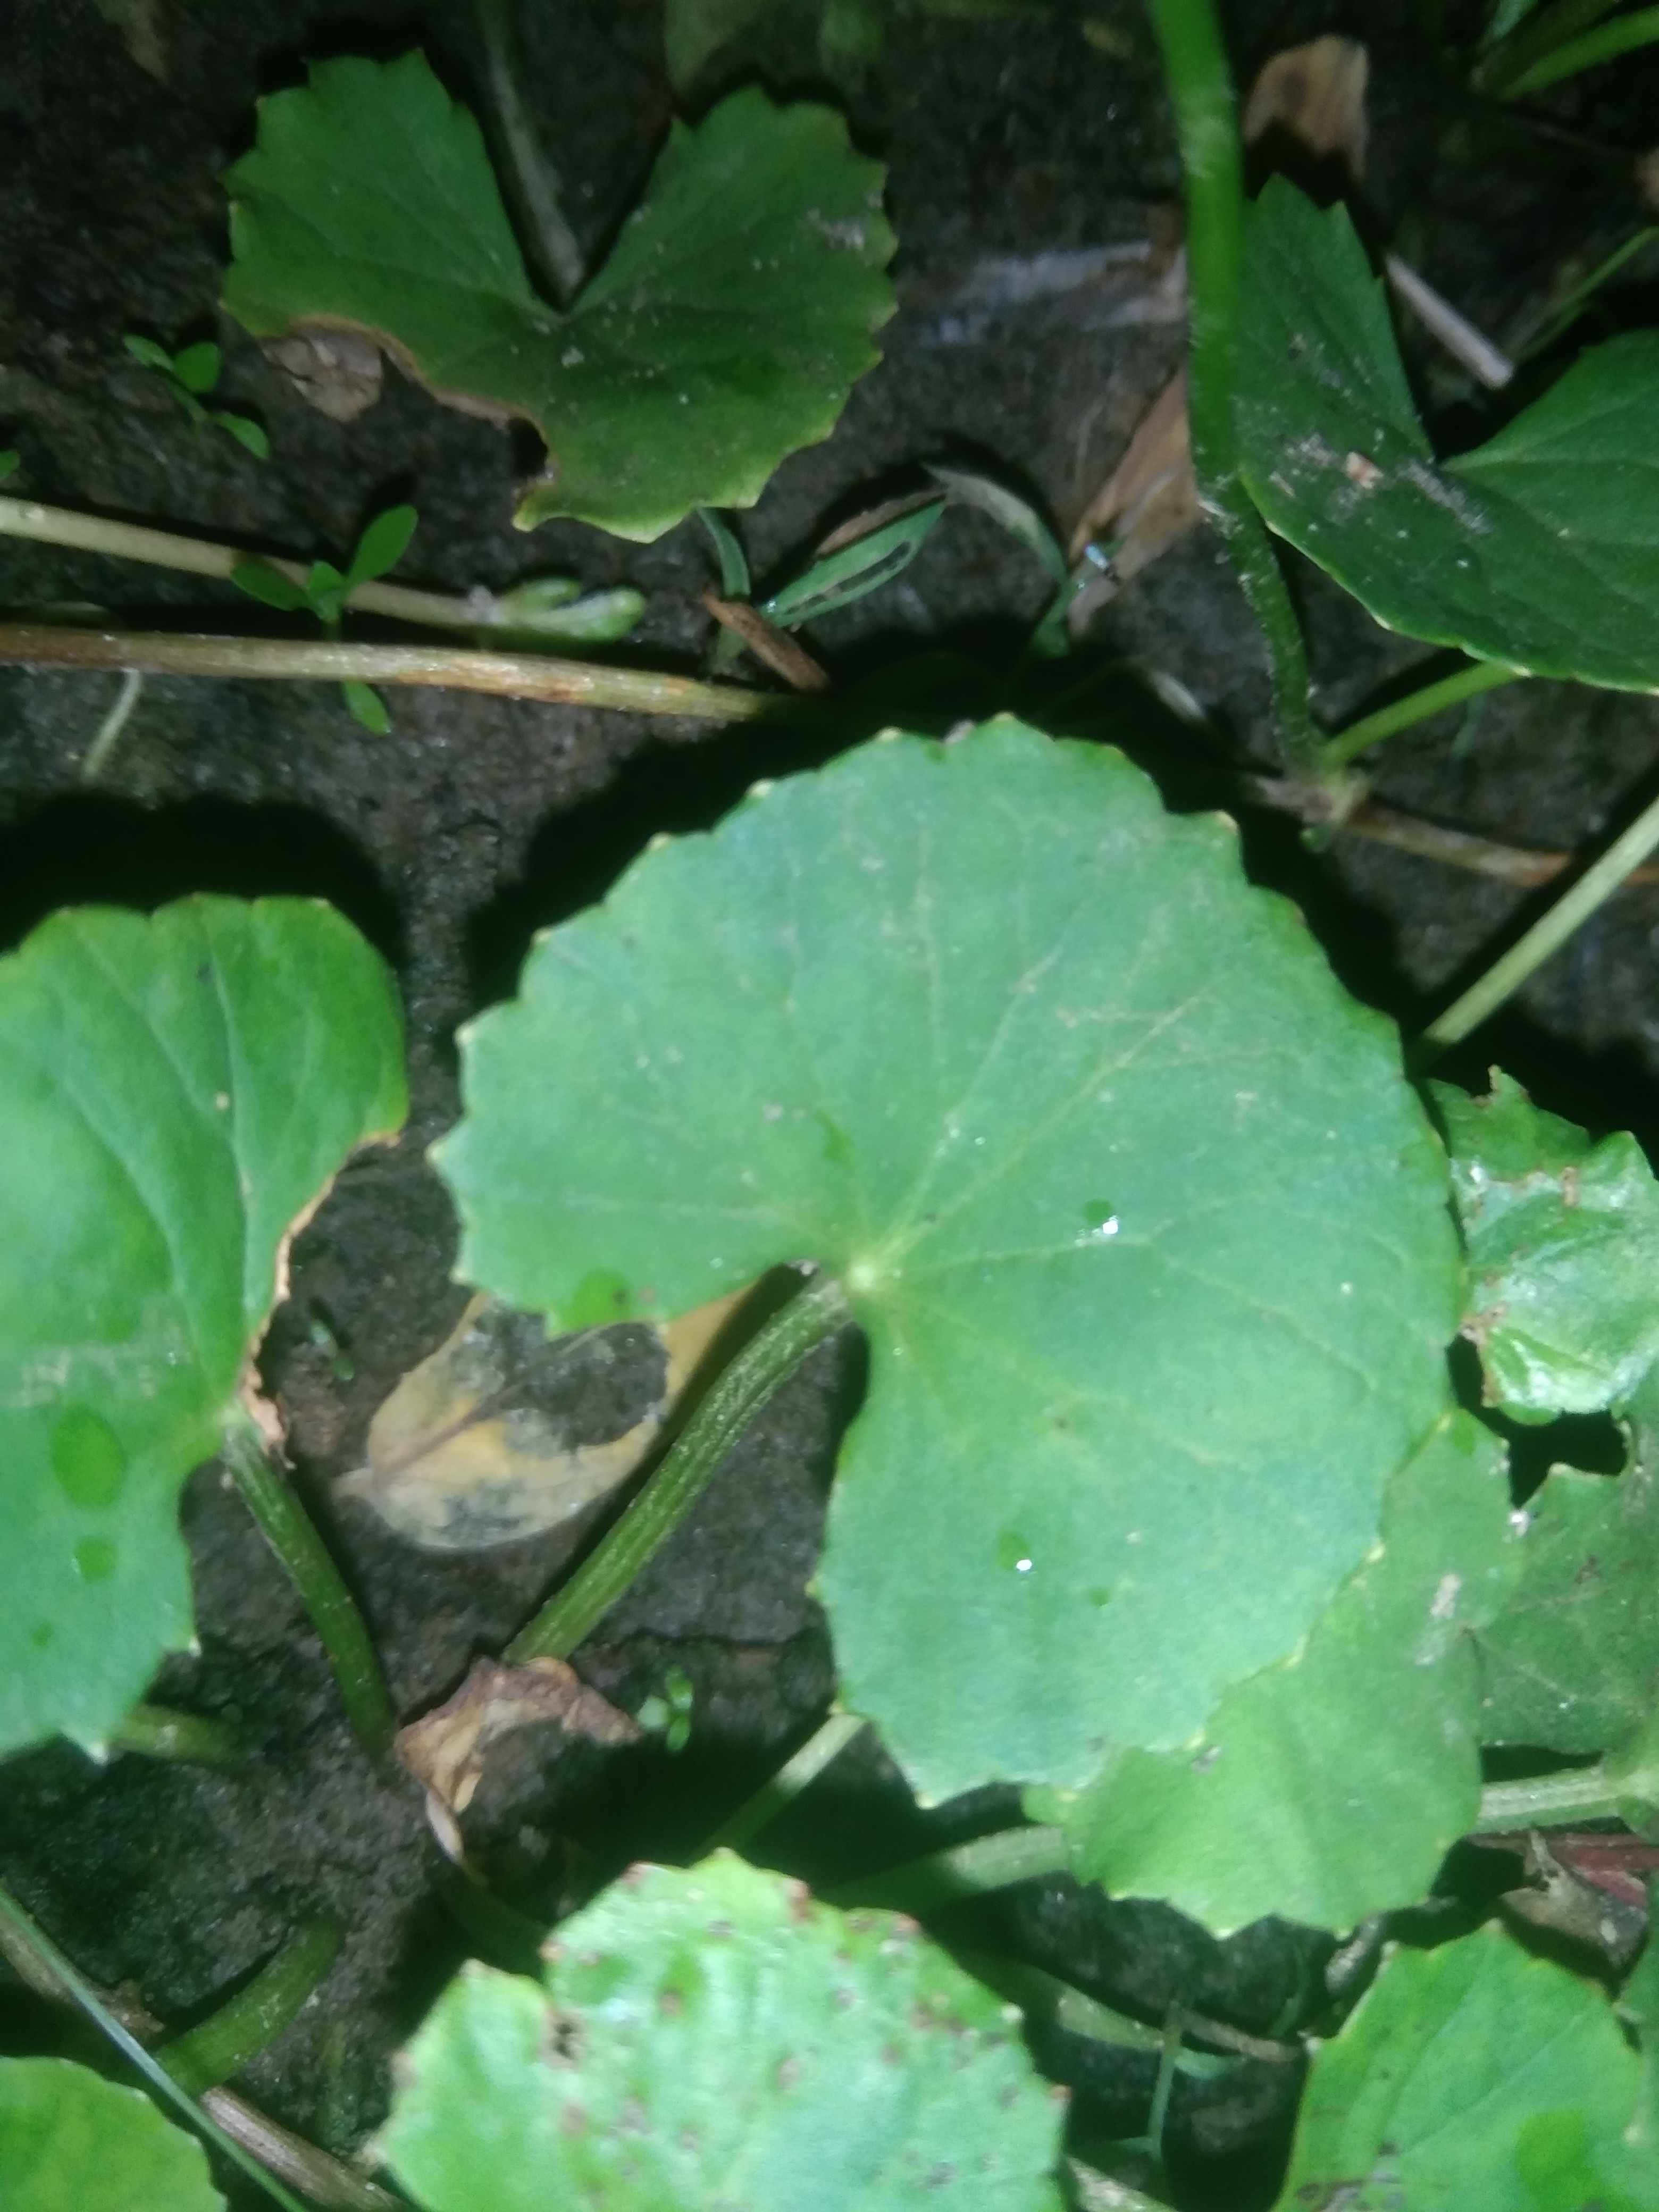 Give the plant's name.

thankuni
